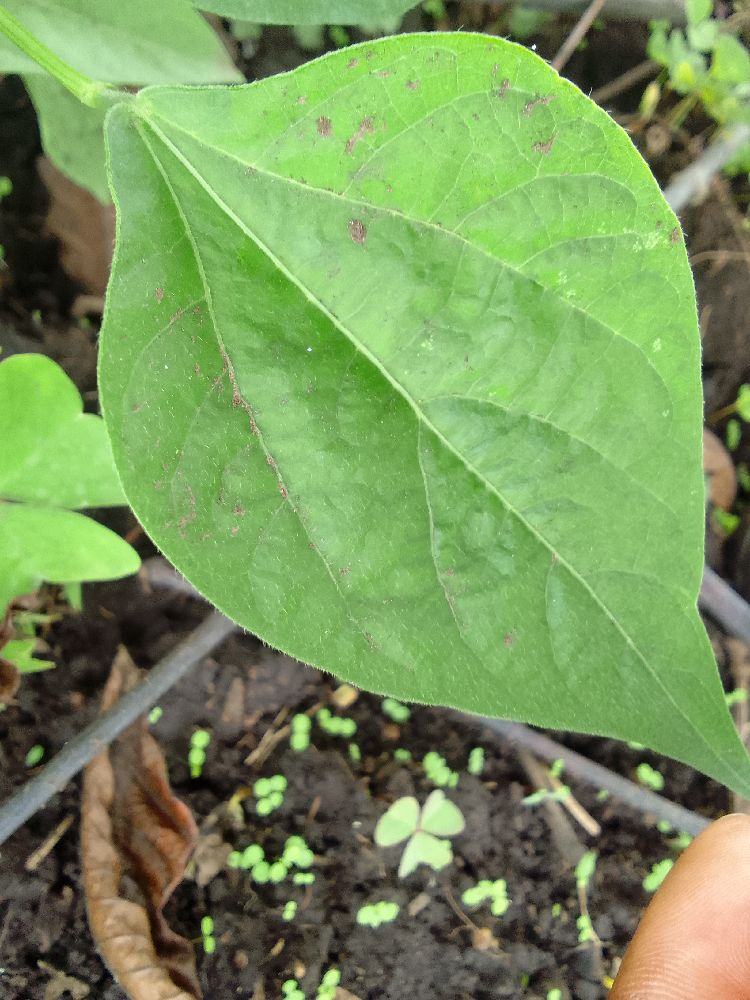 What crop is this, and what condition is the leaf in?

common bean, healthy
